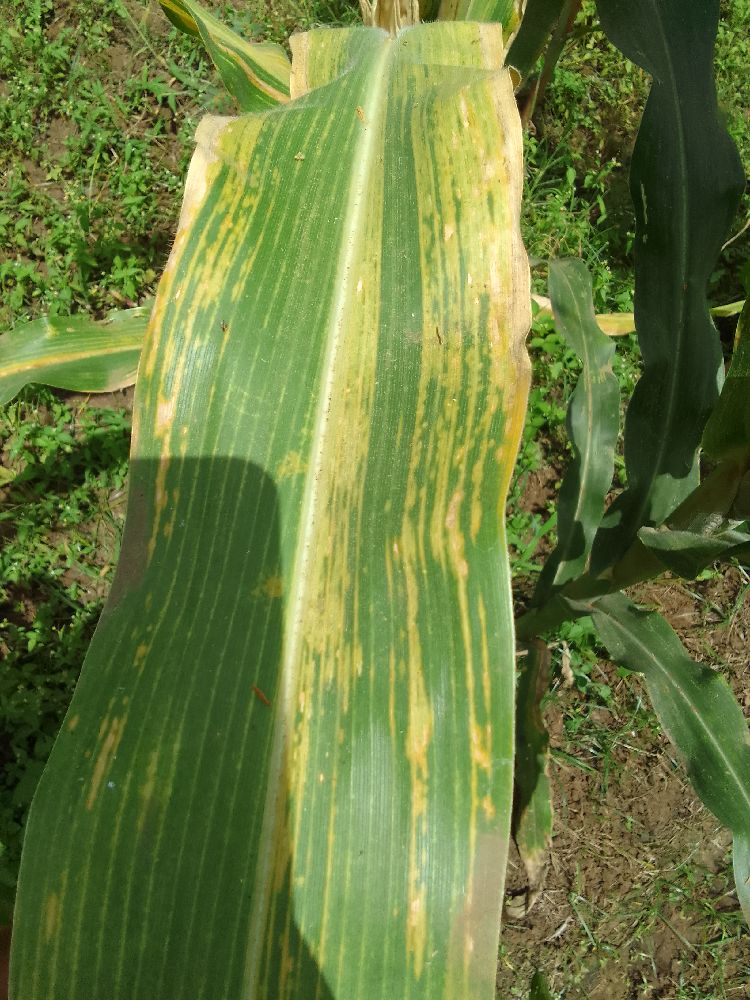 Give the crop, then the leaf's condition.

maize, maize lethal necrosis
